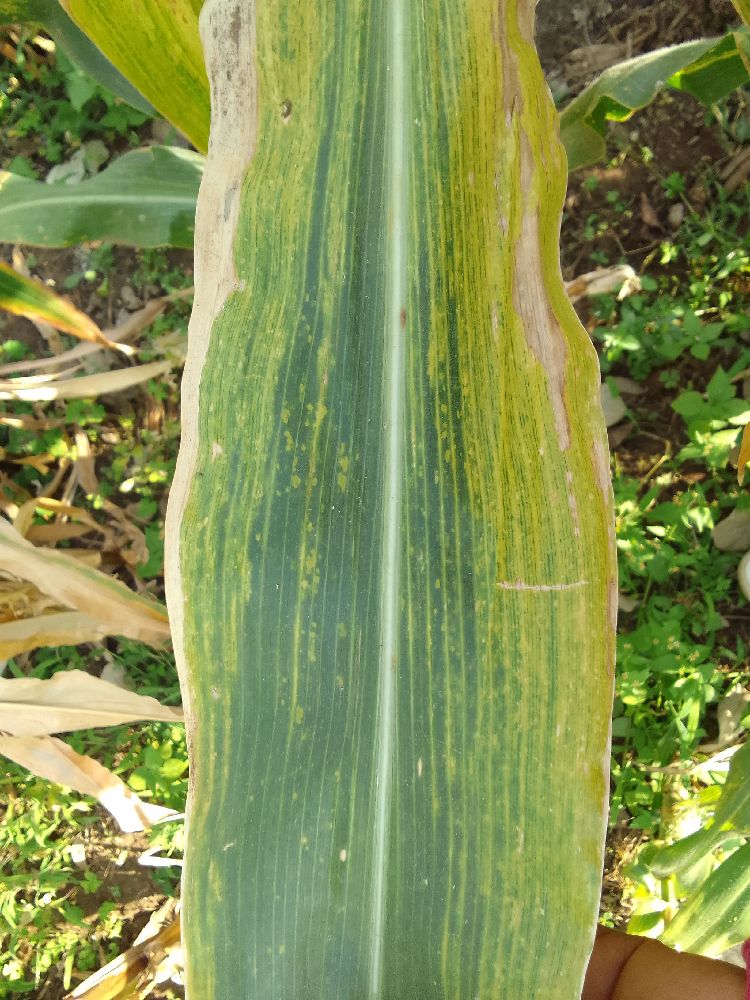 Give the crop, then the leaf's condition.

maize, maize lethal necrosis
